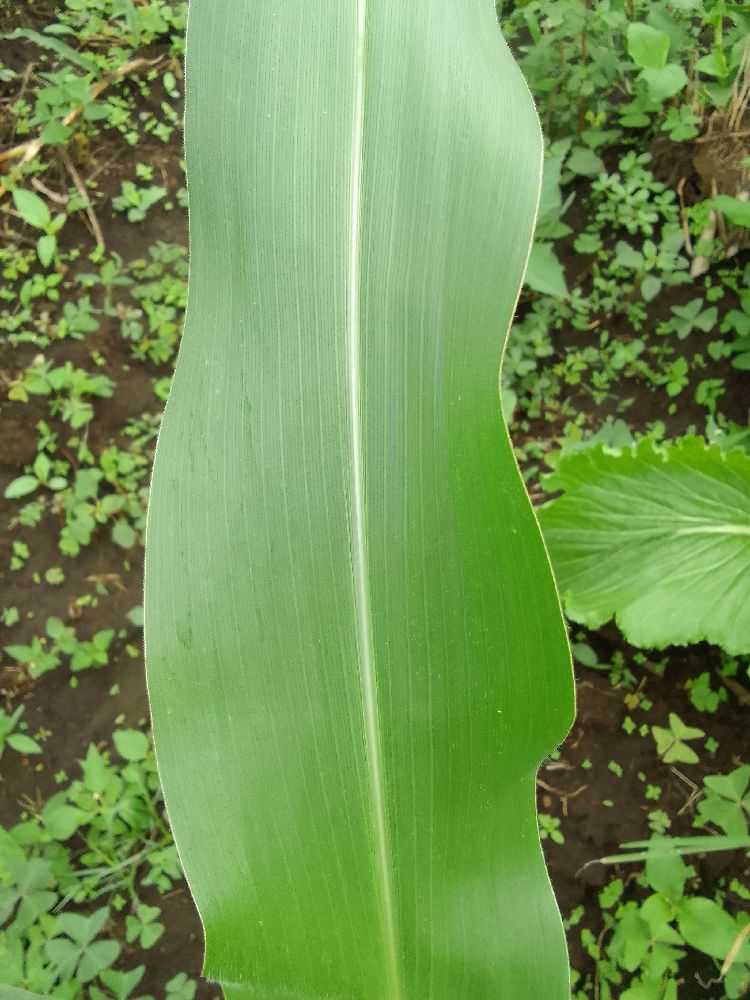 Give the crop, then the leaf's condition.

maize, healthy
